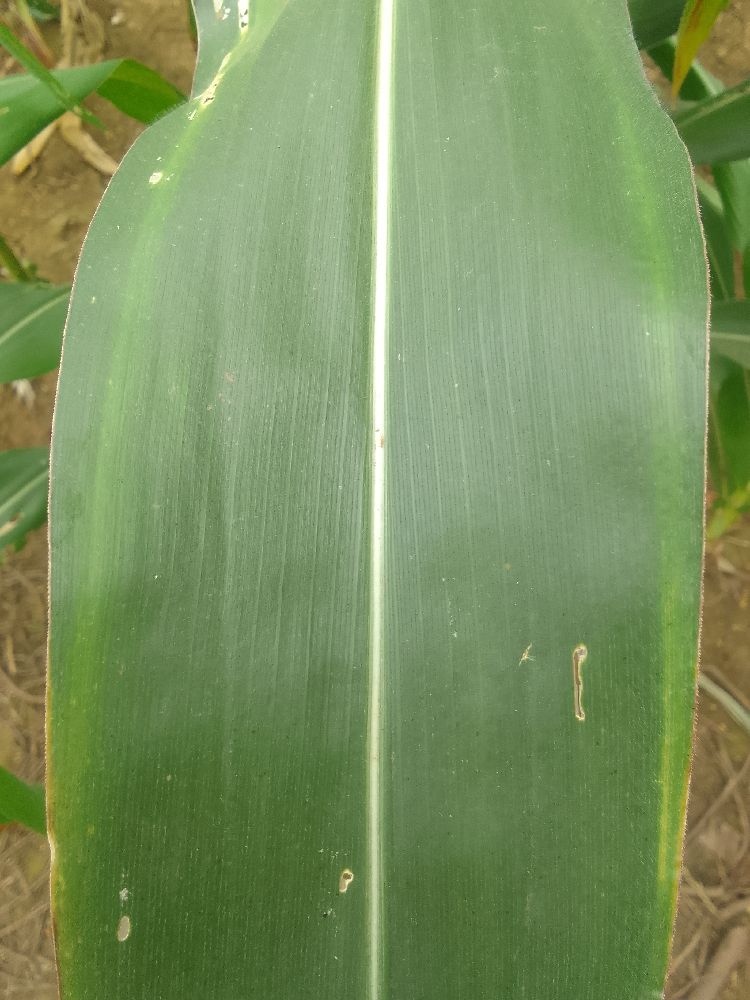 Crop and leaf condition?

maize, healthy
